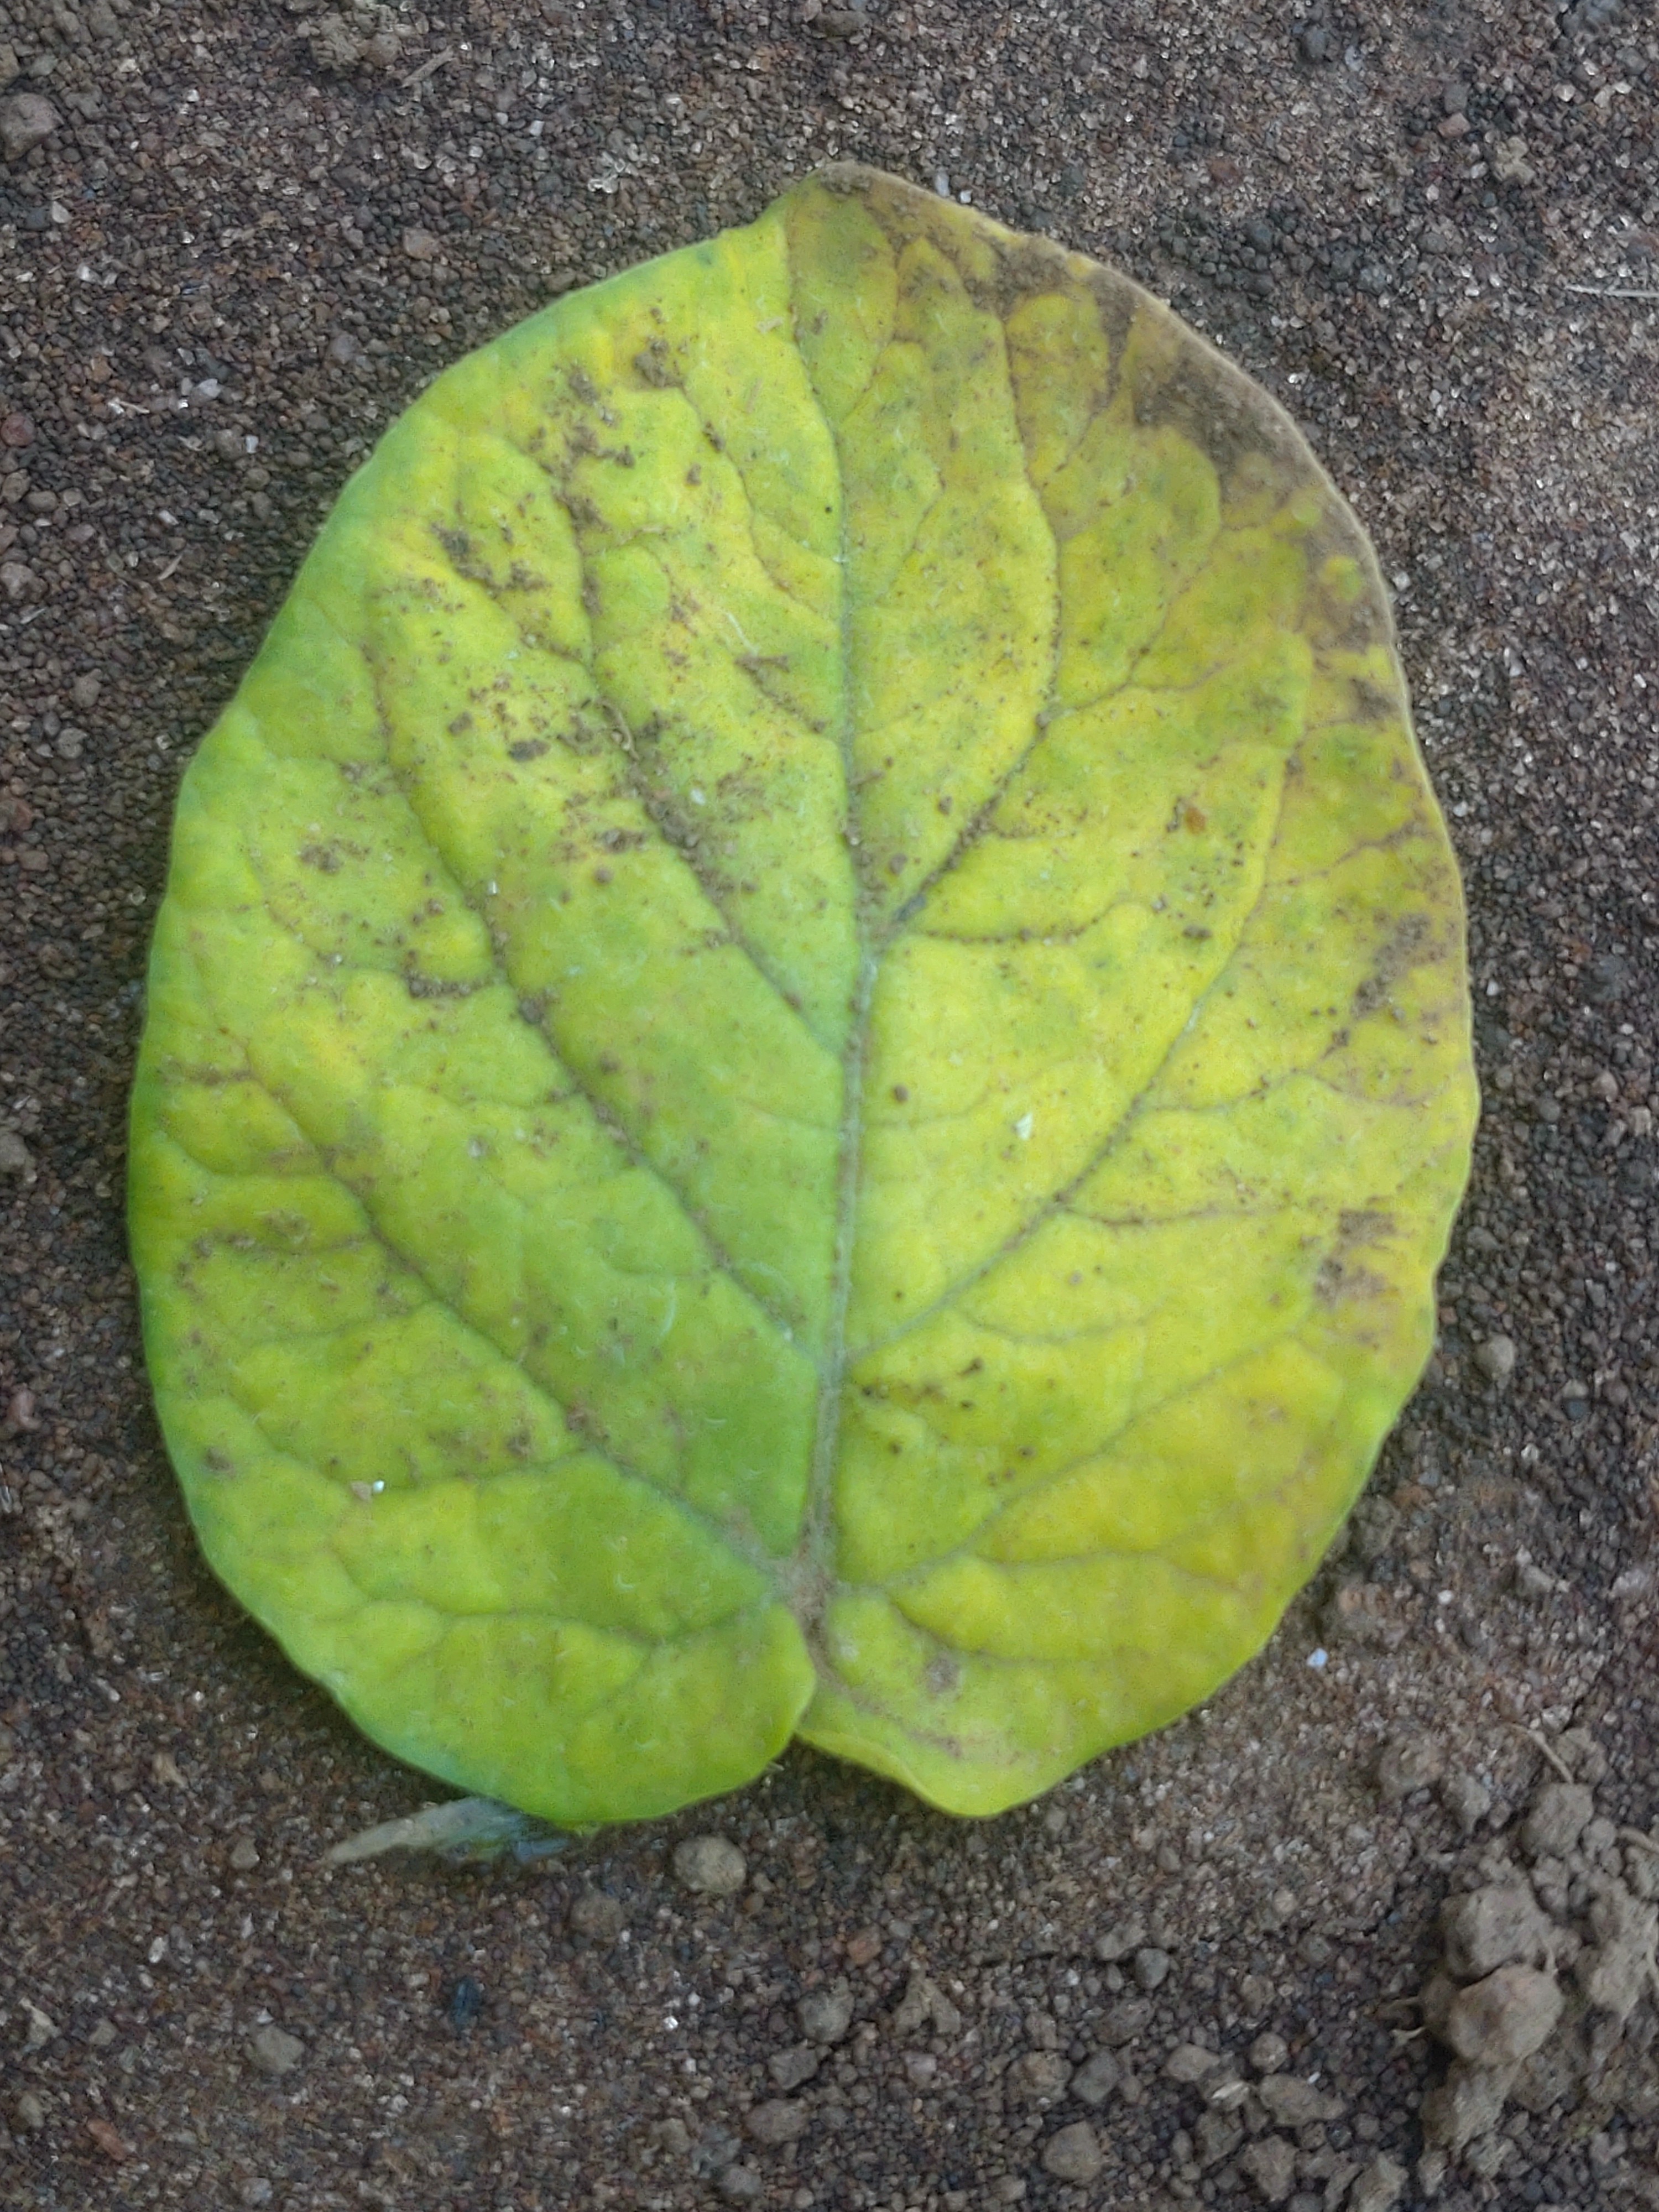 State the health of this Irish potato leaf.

late blight
